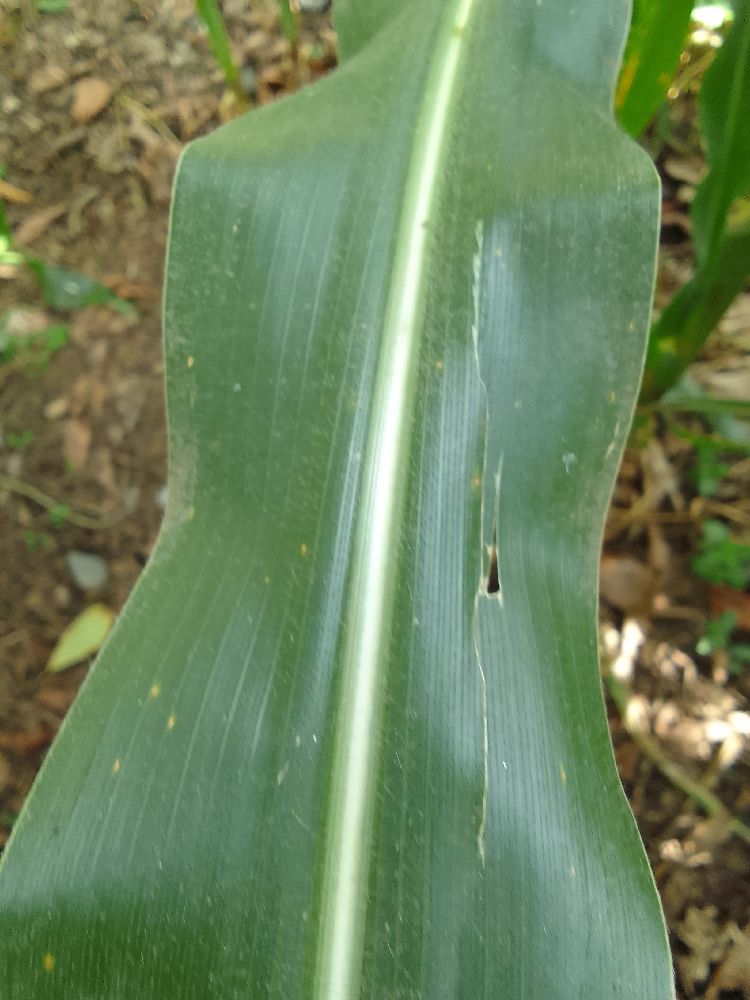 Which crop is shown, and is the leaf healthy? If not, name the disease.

maize, healthy
